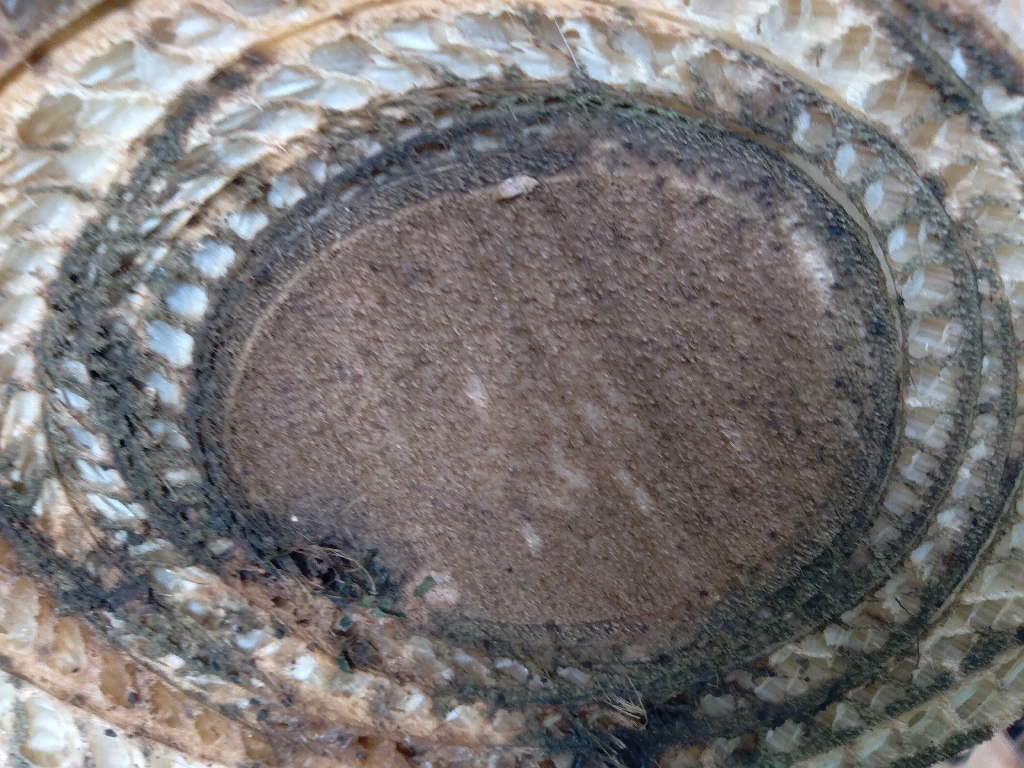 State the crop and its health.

banana, fusarium wilt race 1
